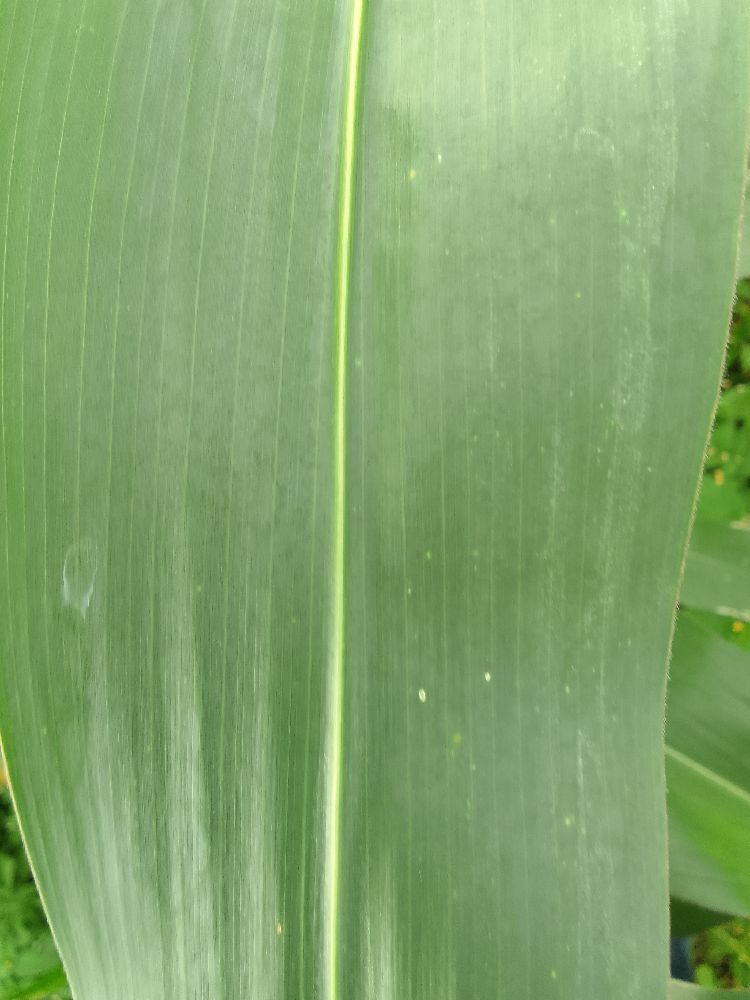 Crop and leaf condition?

maize, healthy
